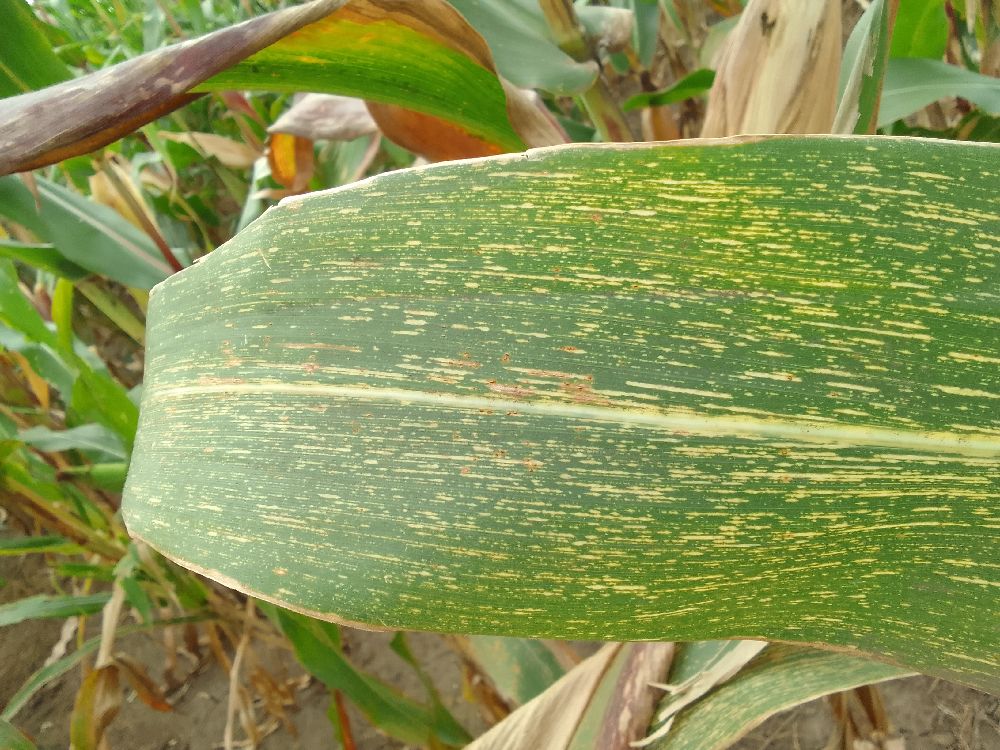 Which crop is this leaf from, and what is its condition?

maize, maize streak virus
